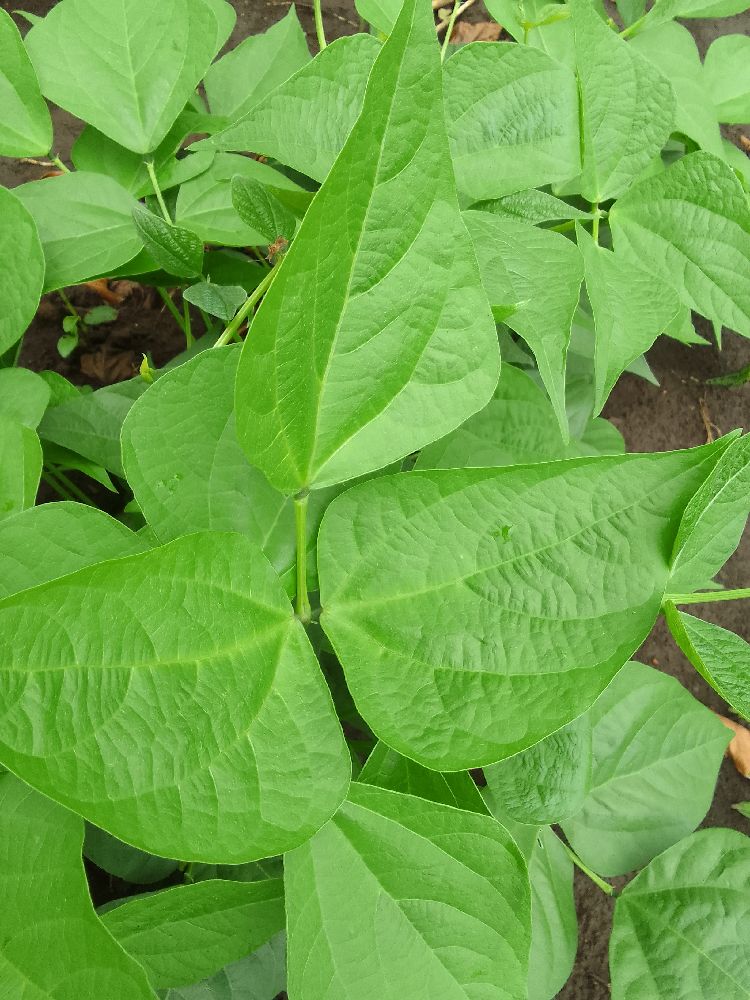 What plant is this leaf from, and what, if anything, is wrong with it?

common bean, healthy
